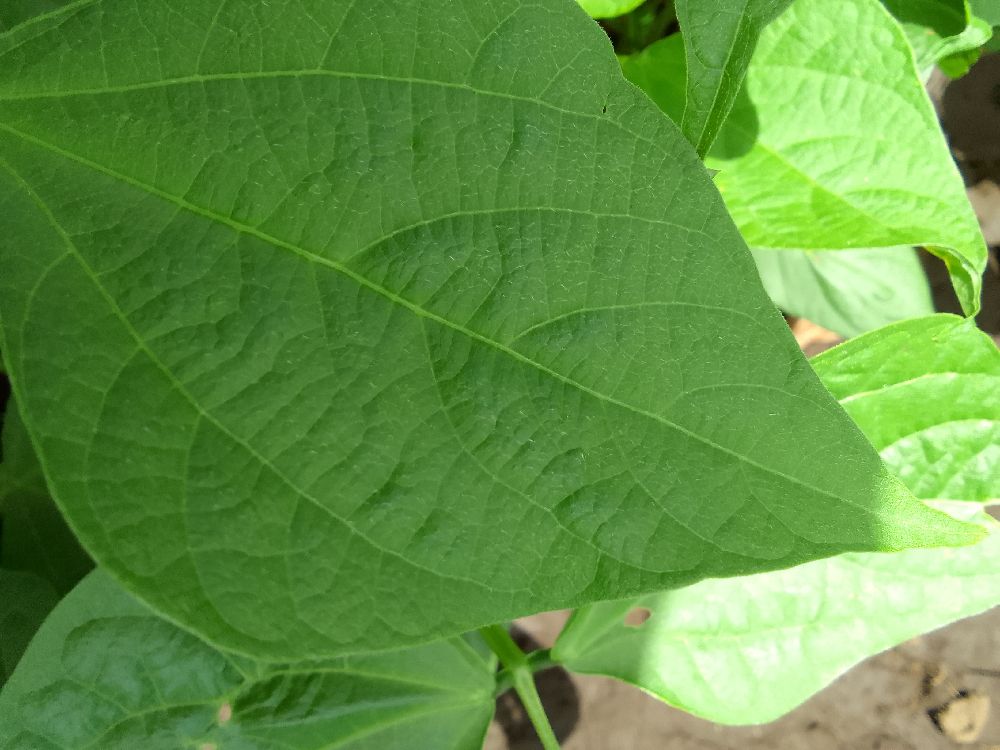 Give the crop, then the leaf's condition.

common bean, healthy
